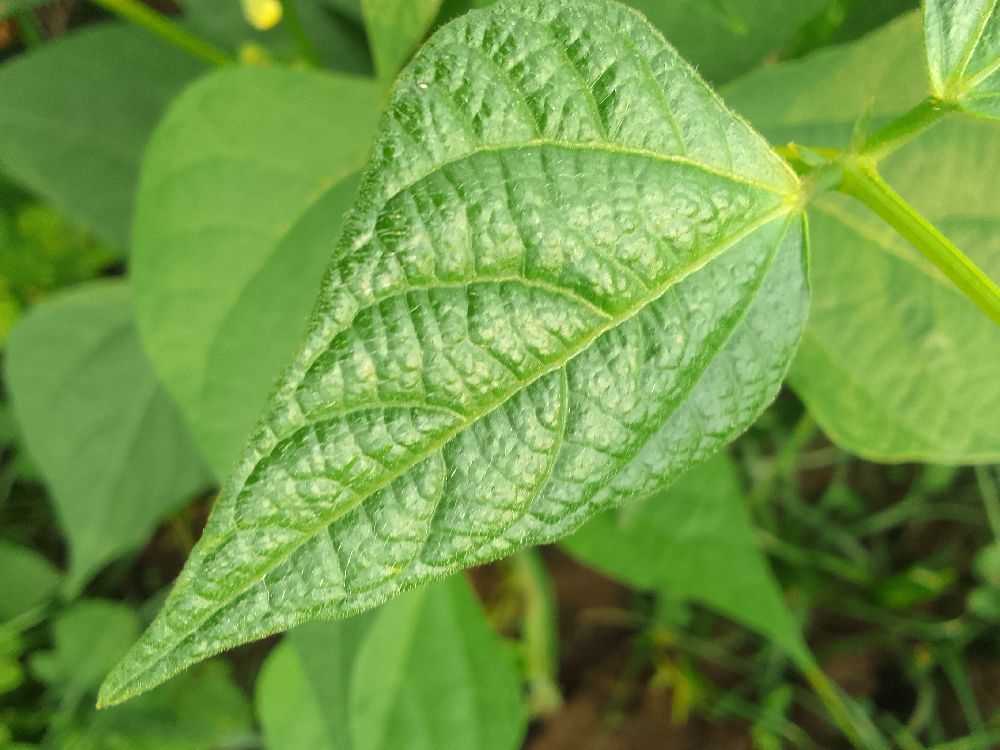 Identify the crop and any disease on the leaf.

common bean, healthy
